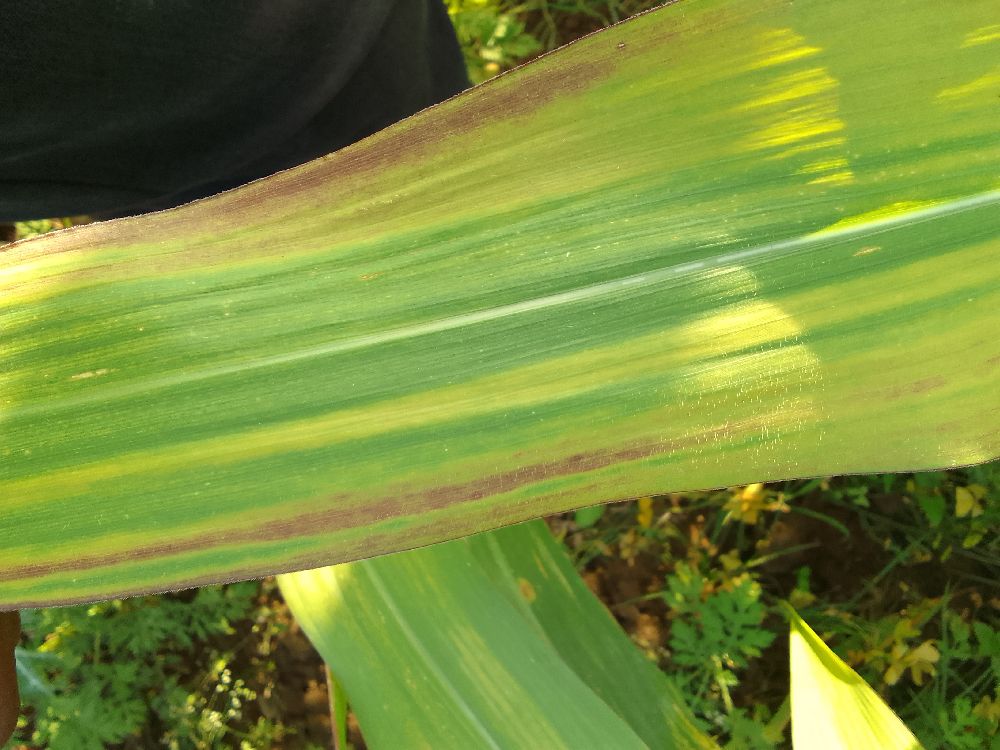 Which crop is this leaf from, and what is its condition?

maize, maize lethal necrosis
